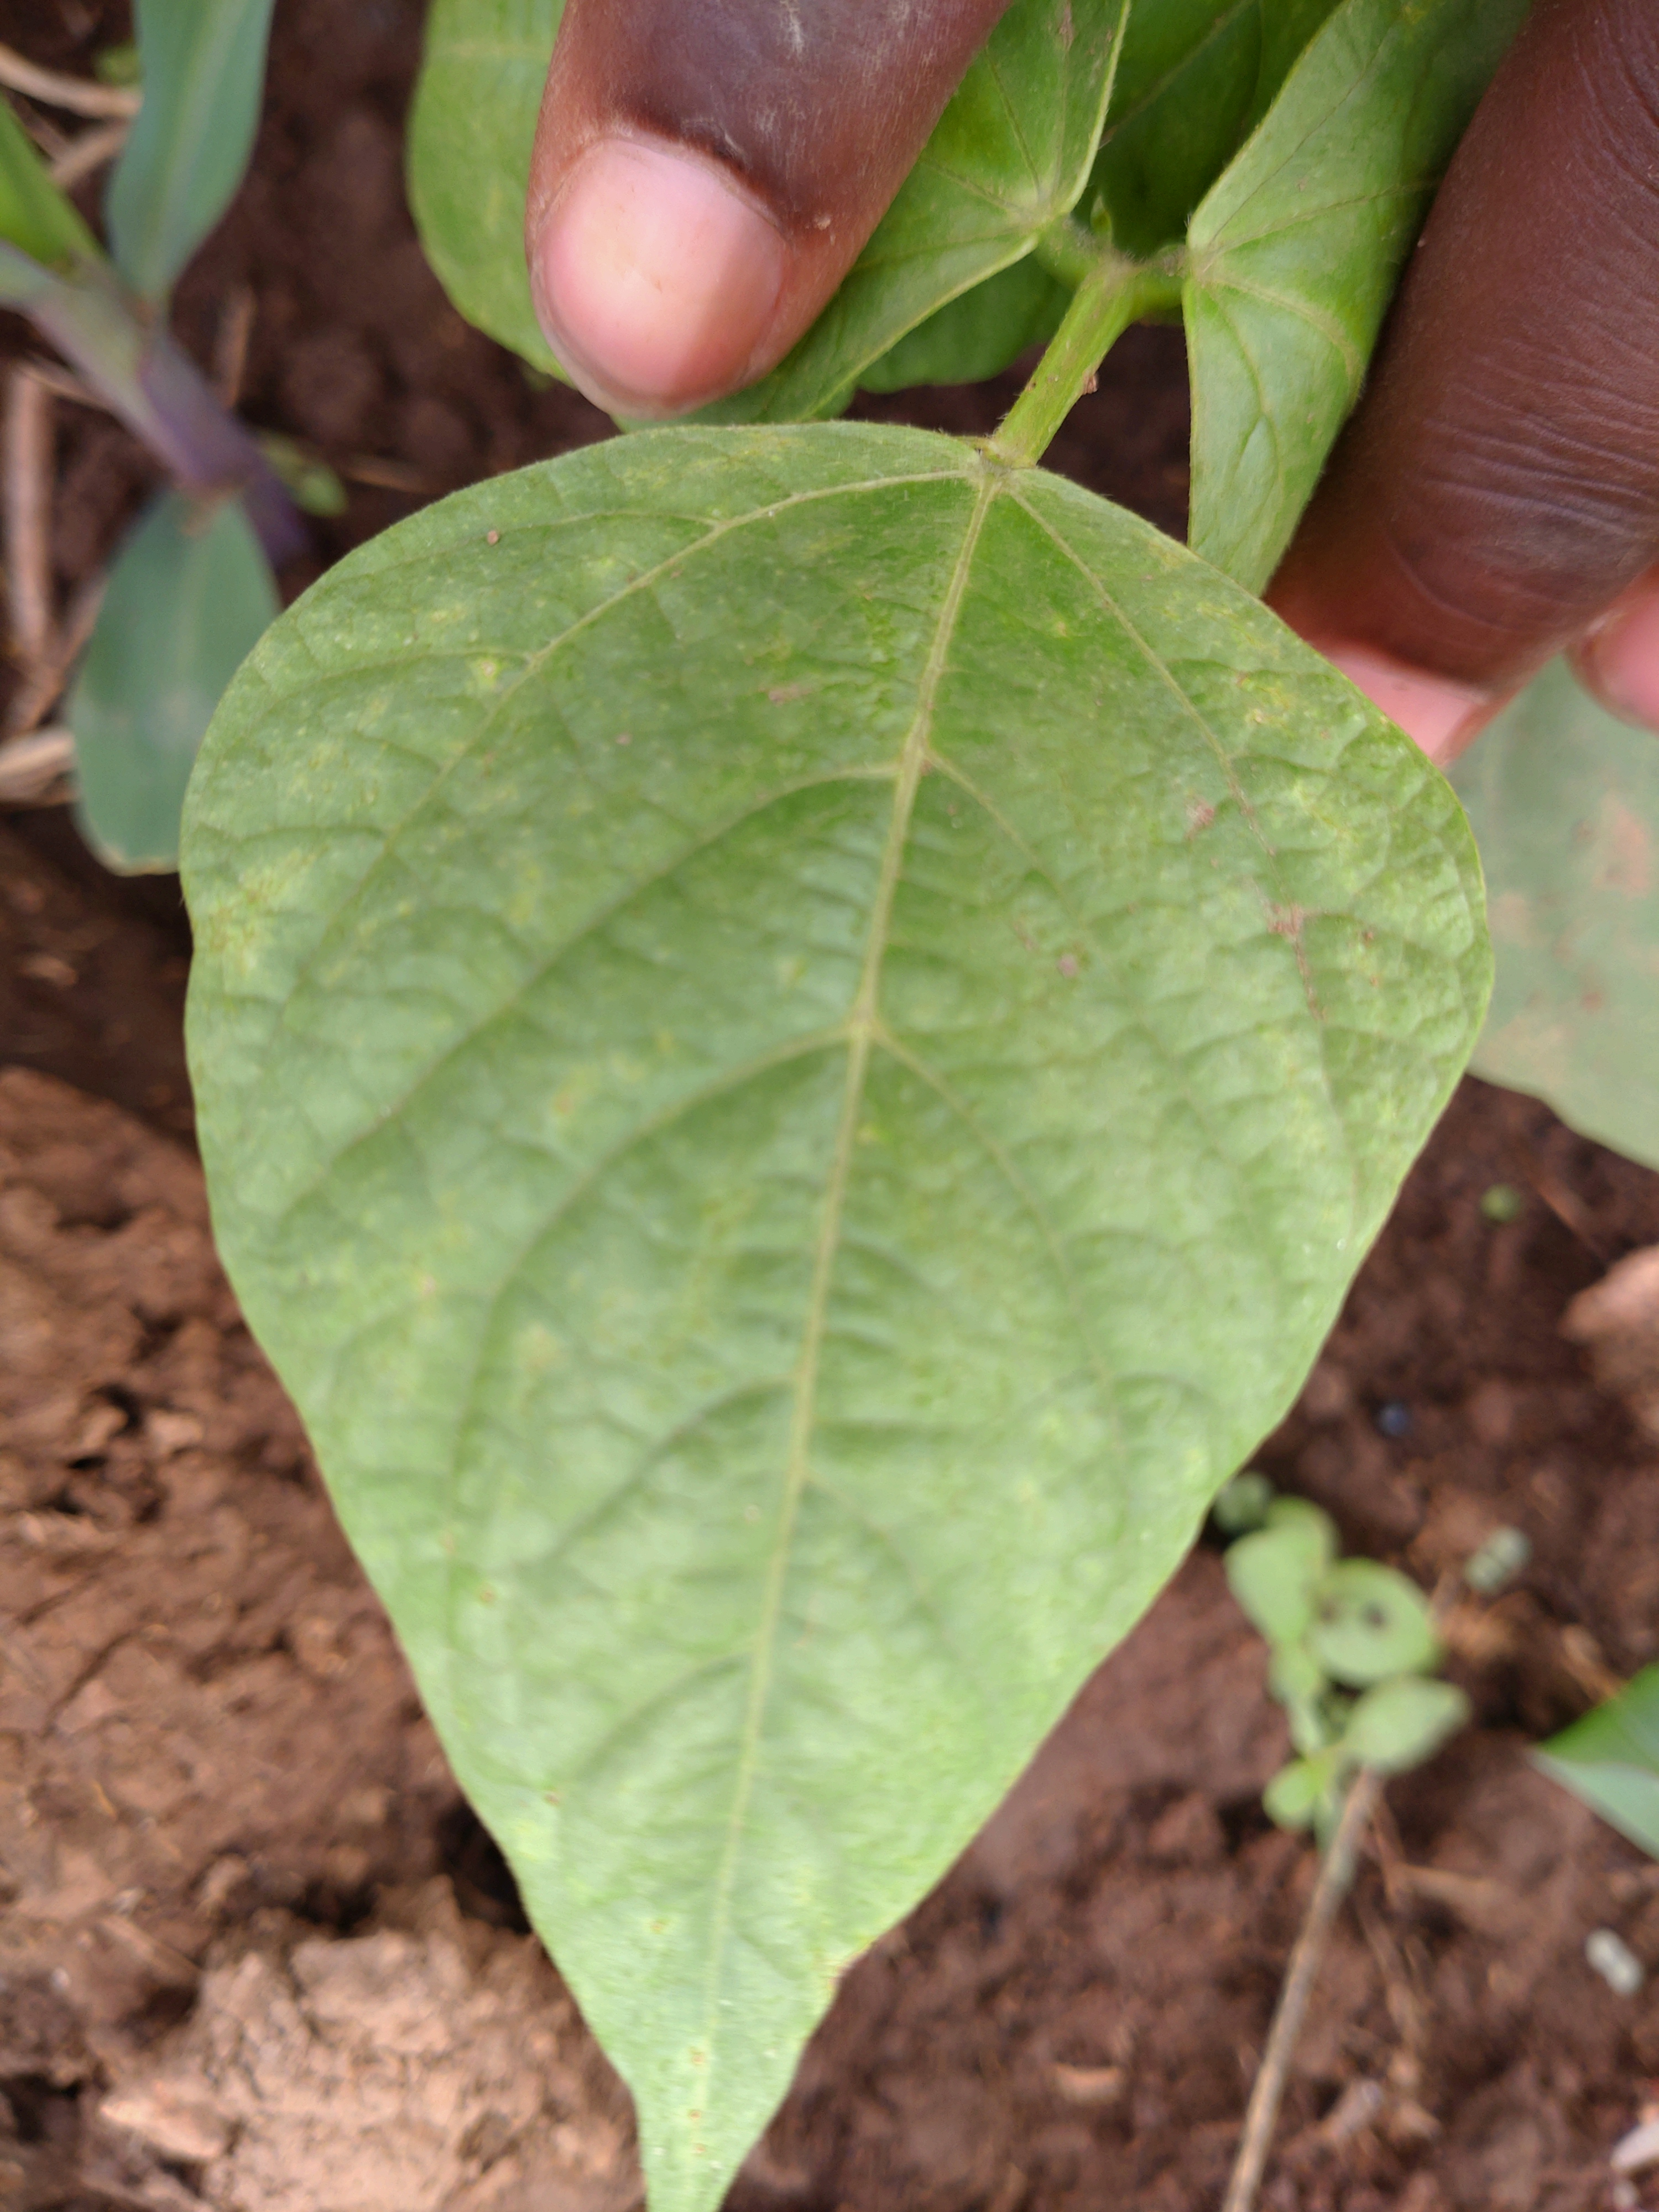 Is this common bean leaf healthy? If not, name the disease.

healthy
